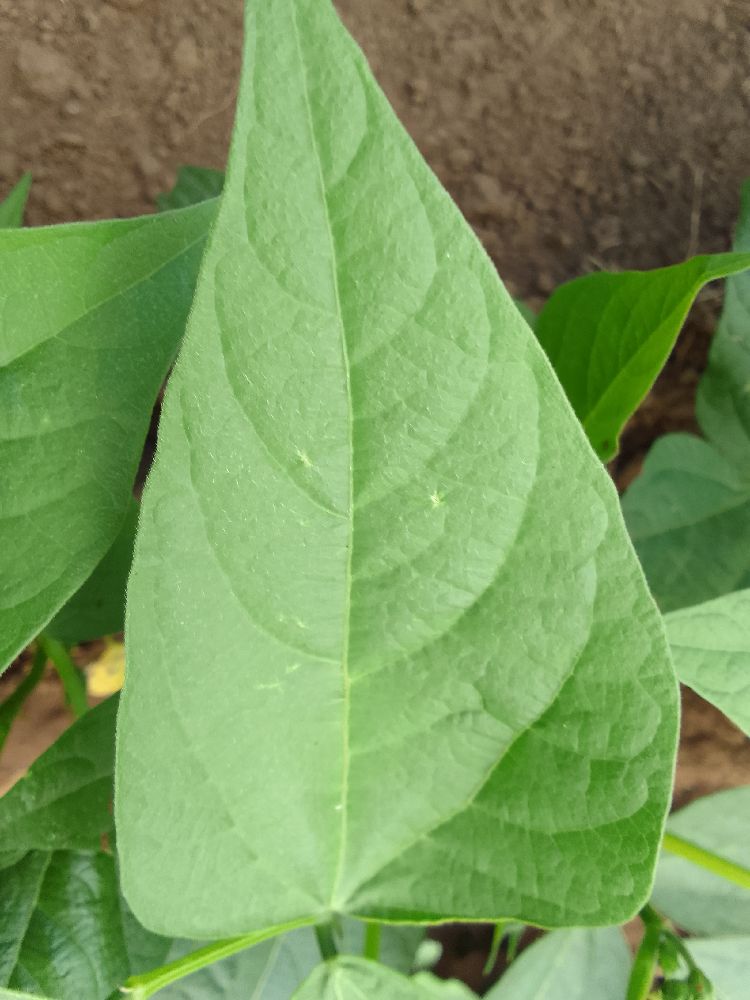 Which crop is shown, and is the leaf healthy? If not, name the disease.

common bean, healthy
